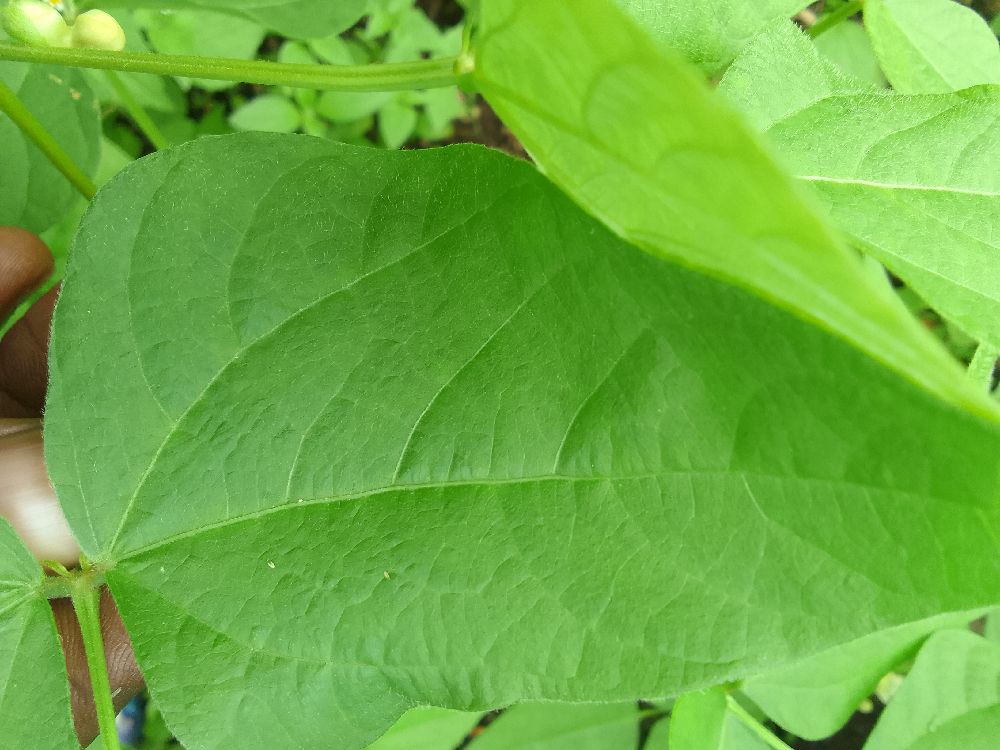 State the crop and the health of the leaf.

common bean, healthy
